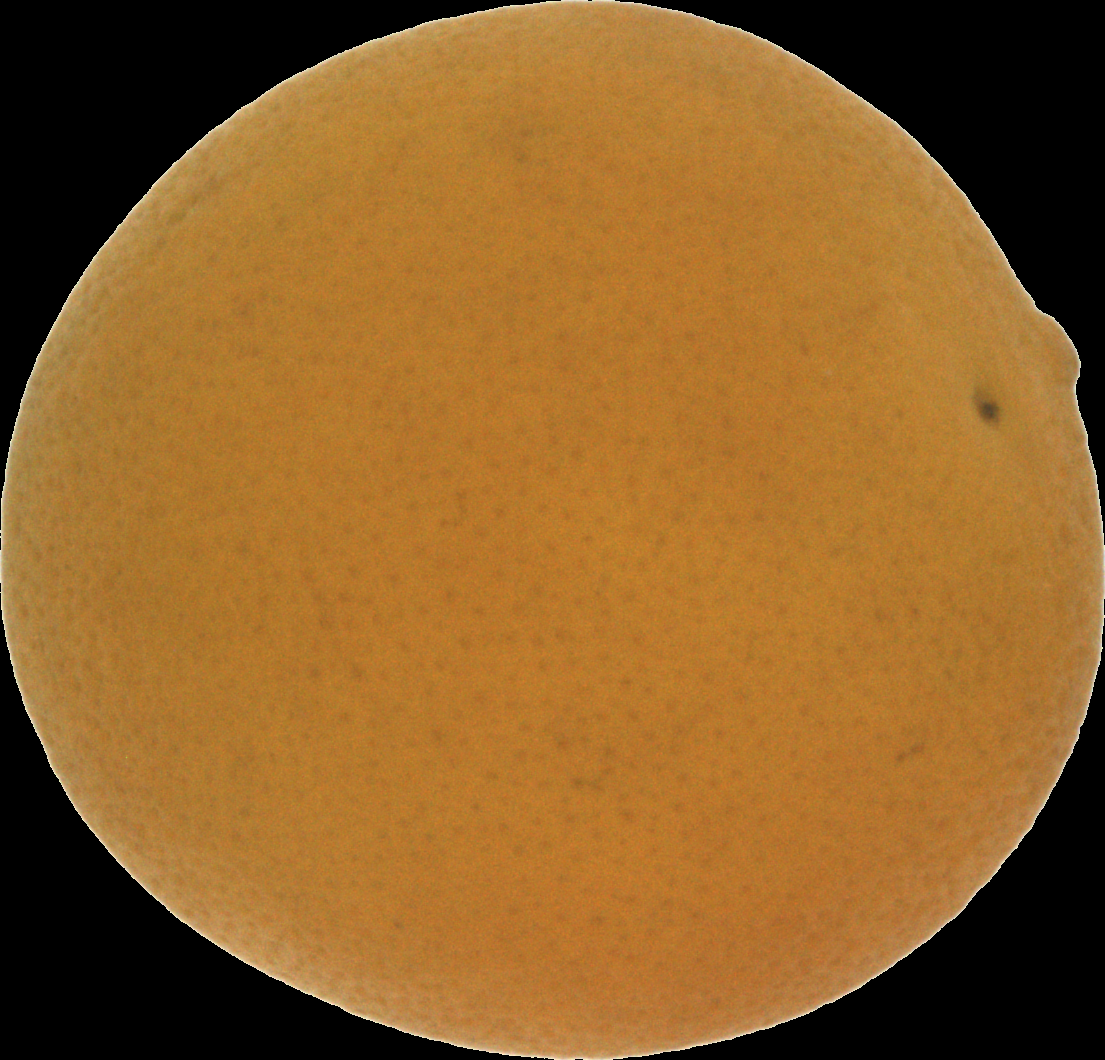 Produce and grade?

orange, bad
